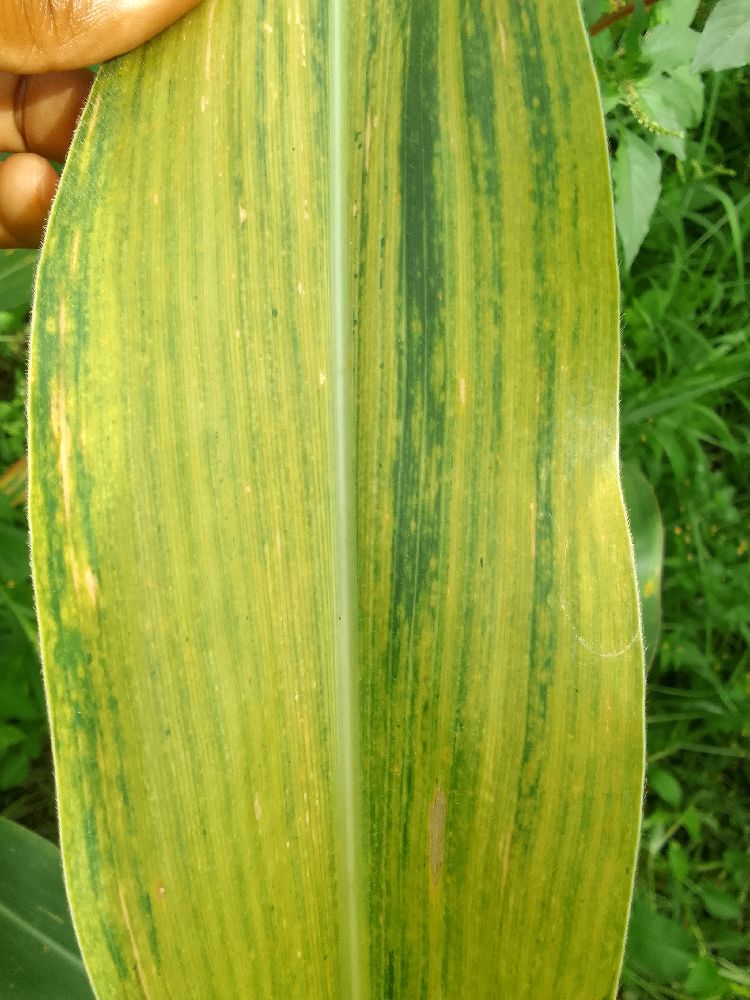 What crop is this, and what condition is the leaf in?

maize, maize lethal necrosis
